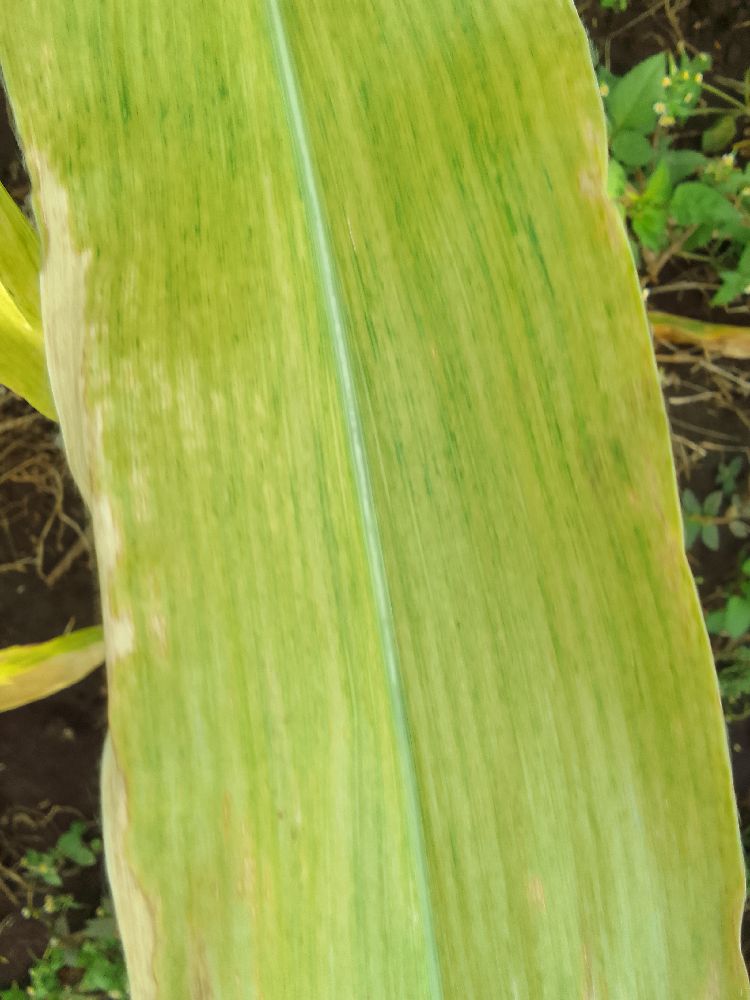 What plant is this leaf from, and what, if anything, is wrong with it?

maize, maize lethal necrosis
